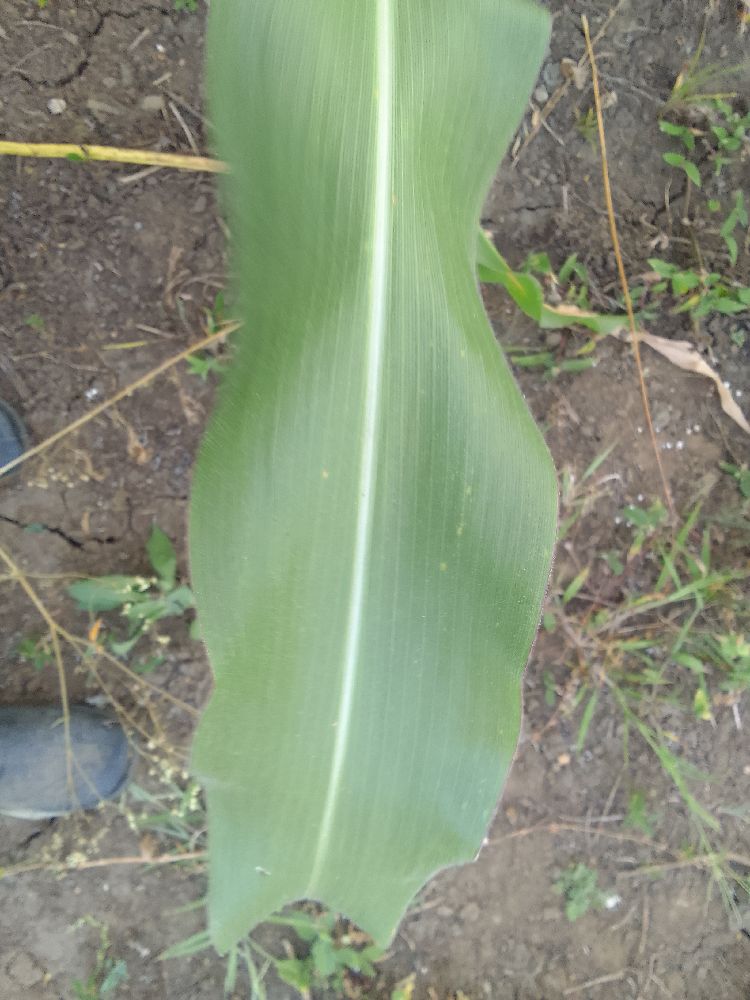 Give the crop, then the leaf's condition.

maize, healthy
